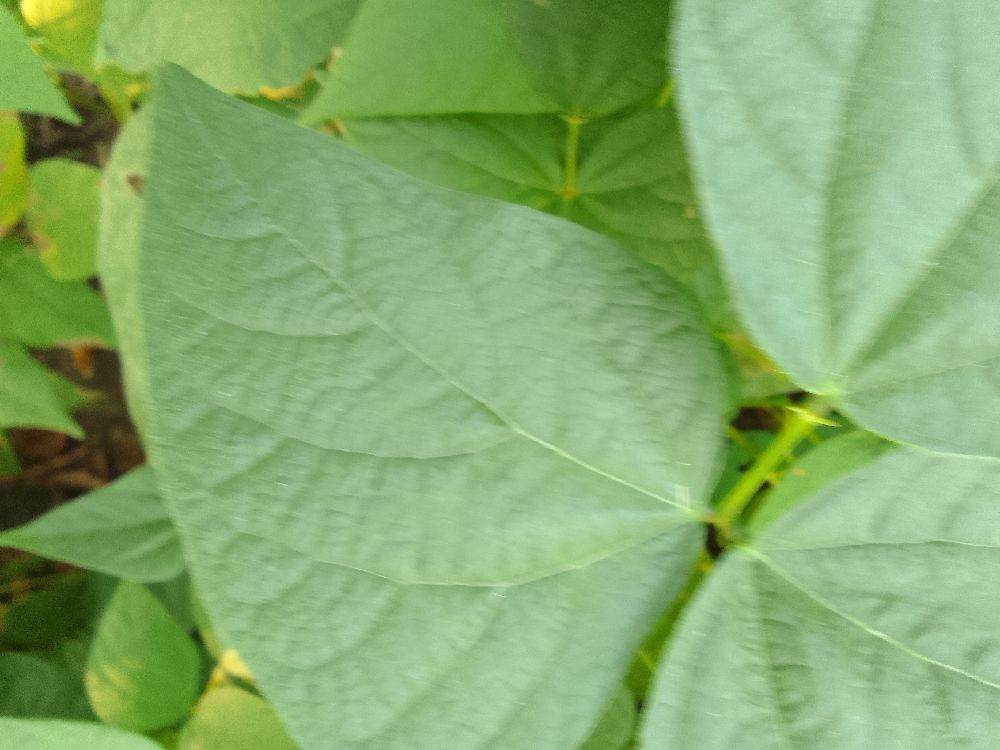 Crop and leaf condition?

common bean, healthy
